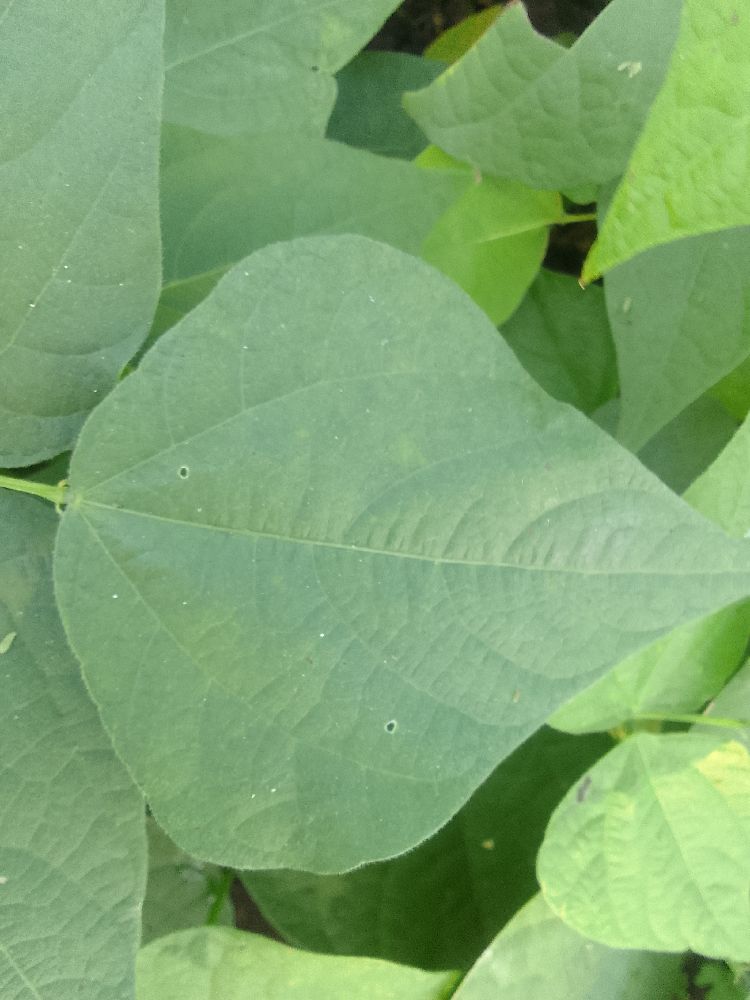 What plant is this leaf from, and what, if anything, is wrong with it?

common bean, healthy
